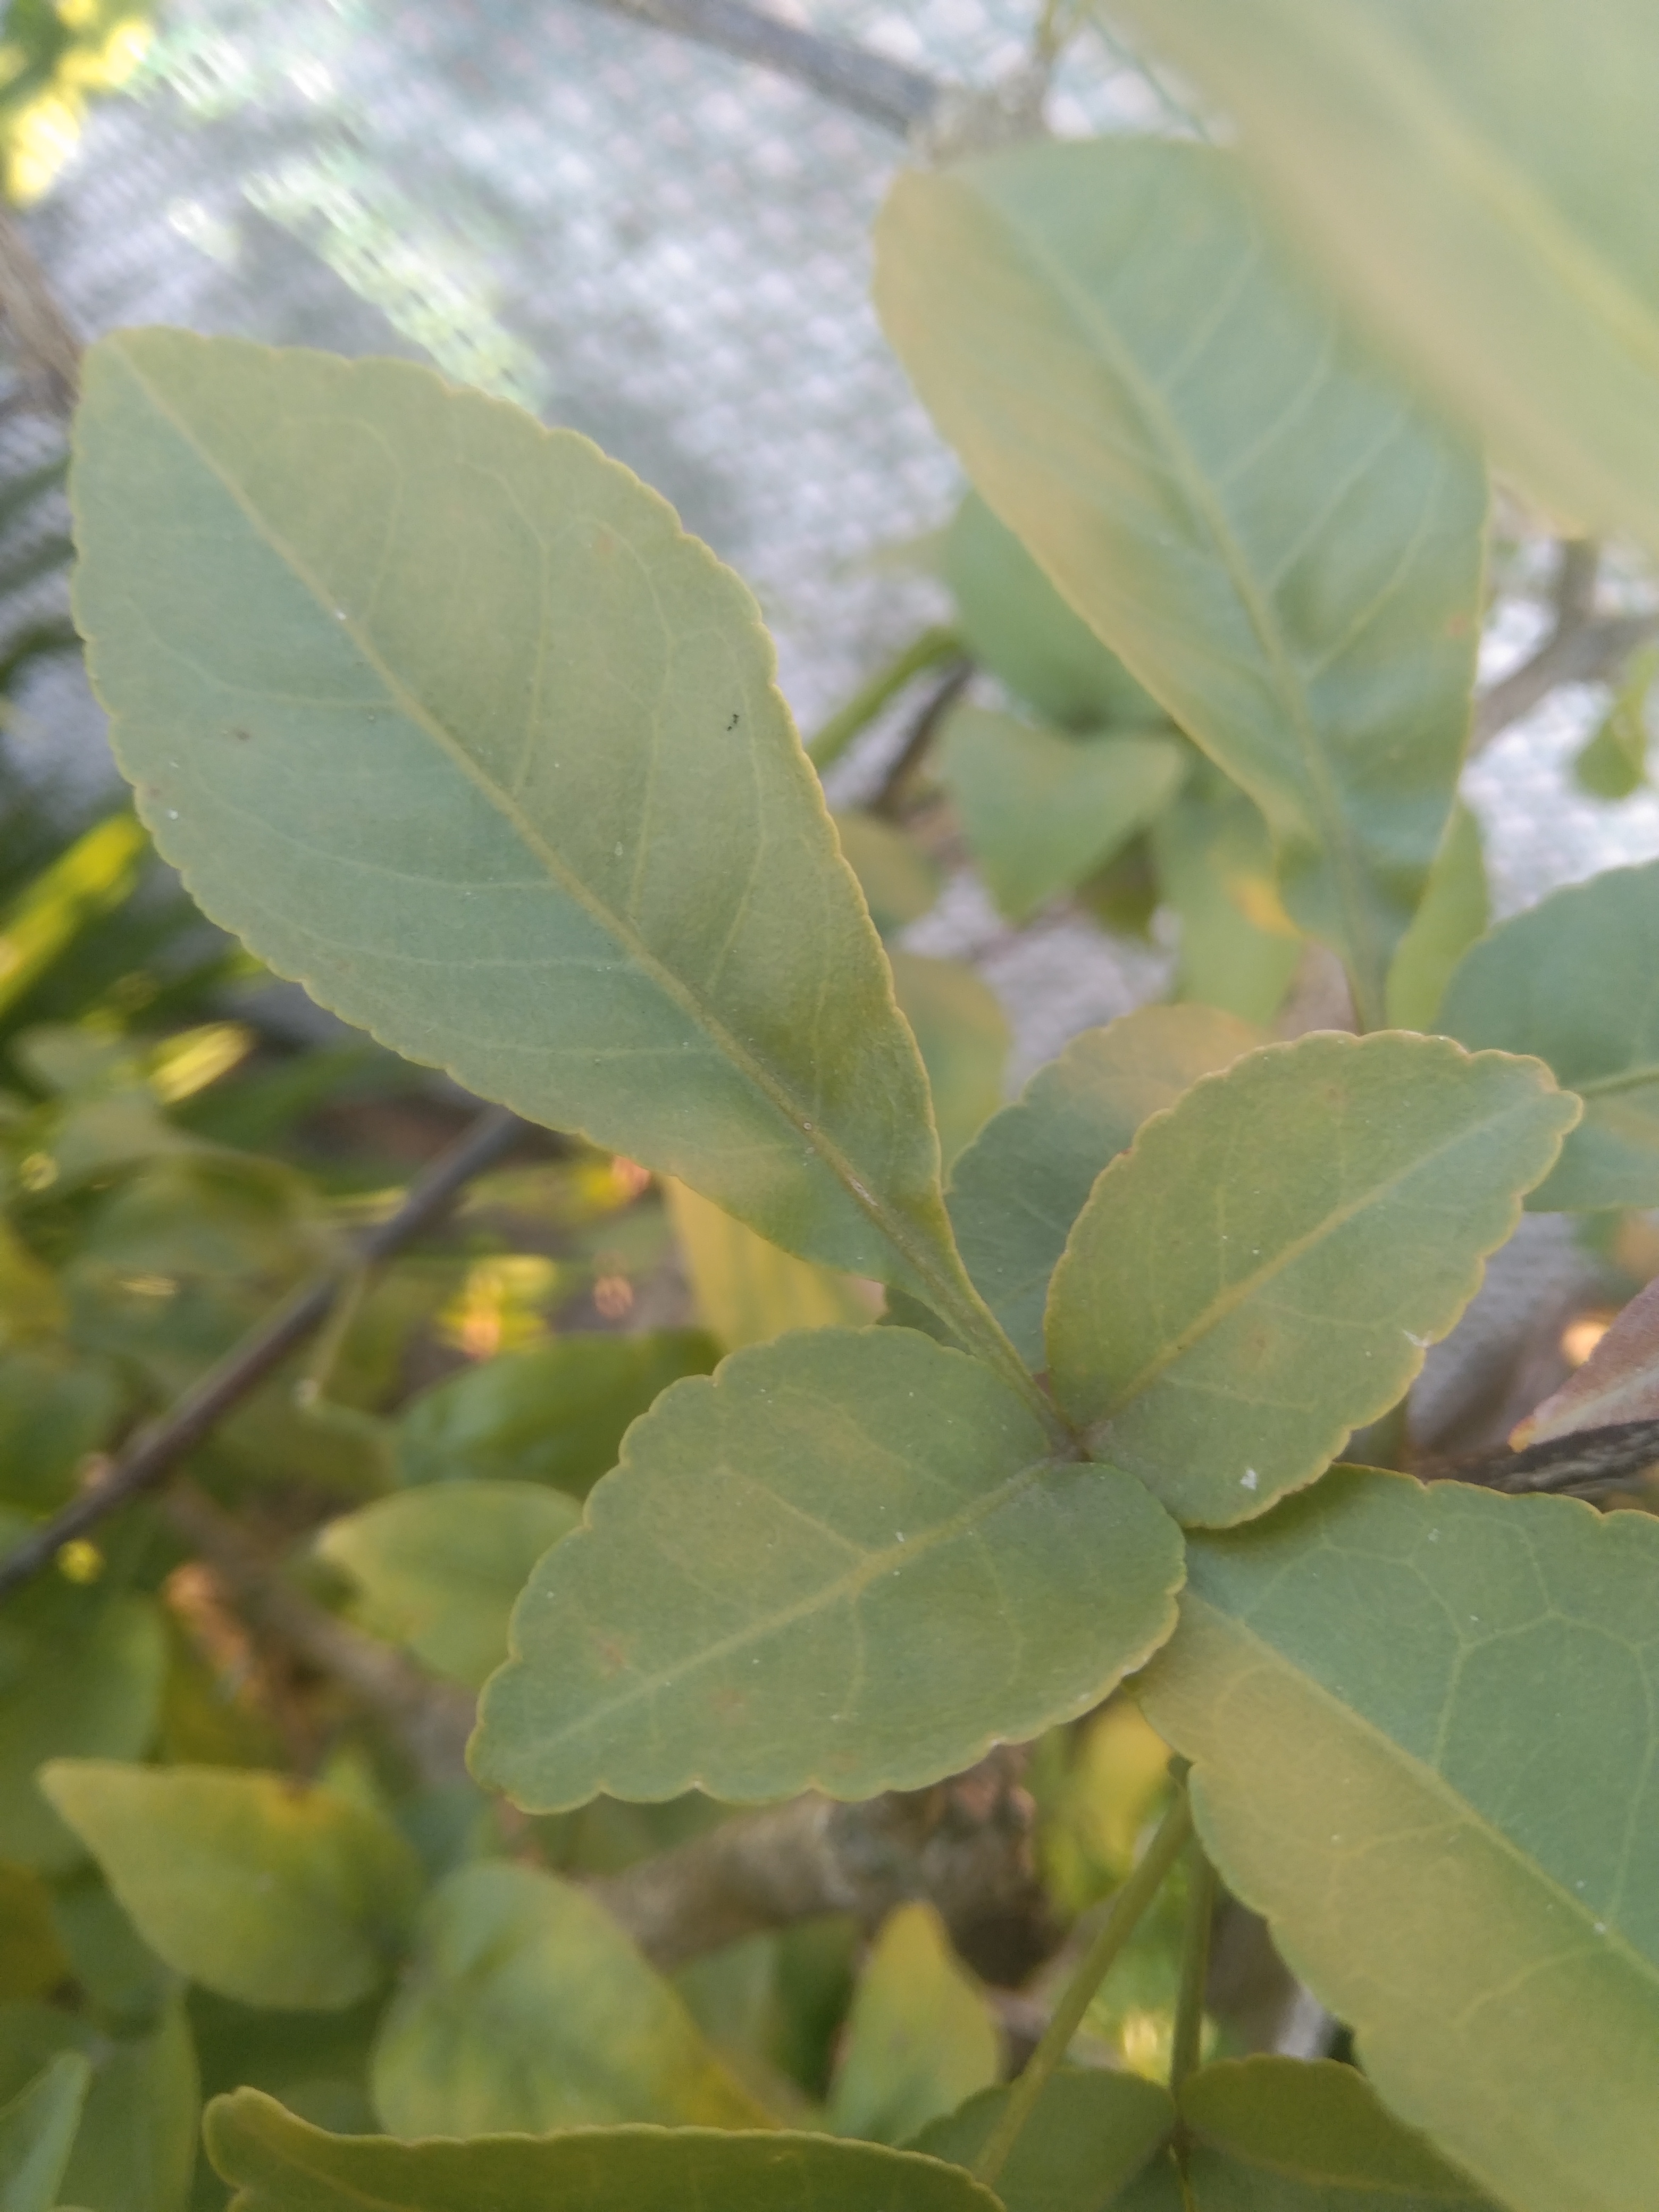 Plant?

wood apple
